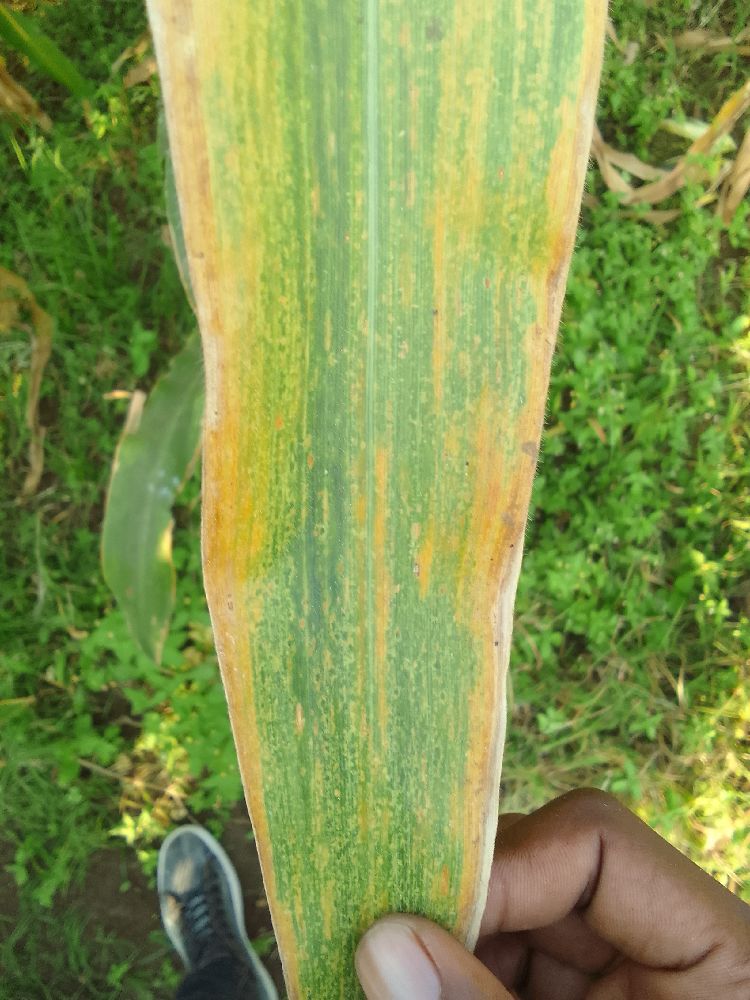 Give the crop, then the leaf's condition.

maize, maize lethal necrosis
